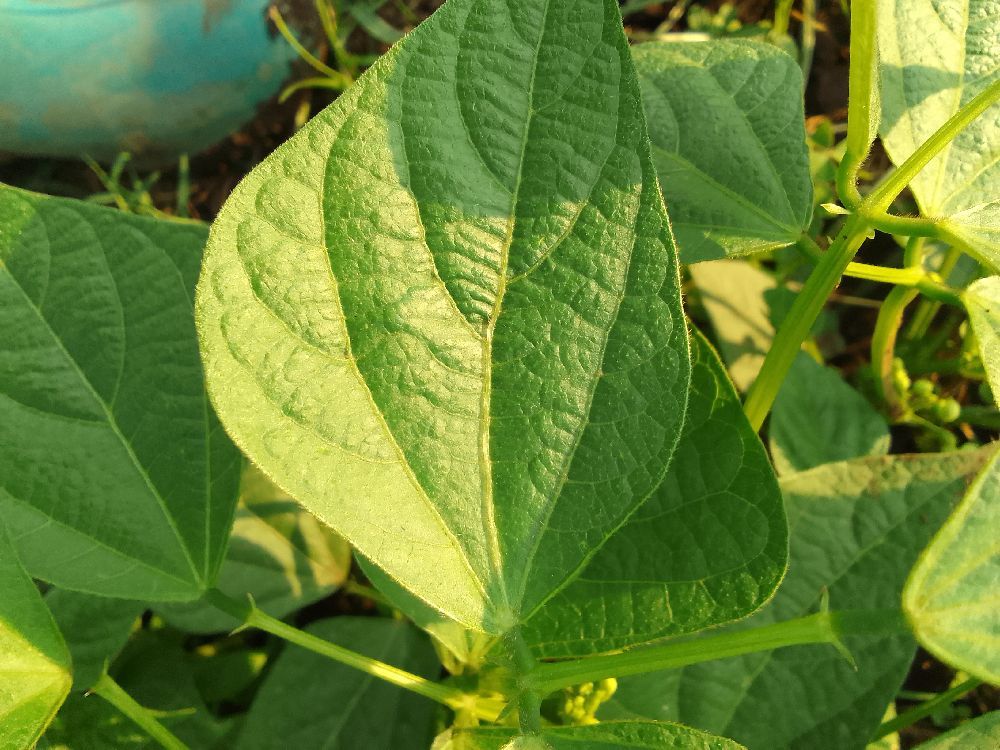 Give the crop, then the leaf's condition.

common bean, healthy
